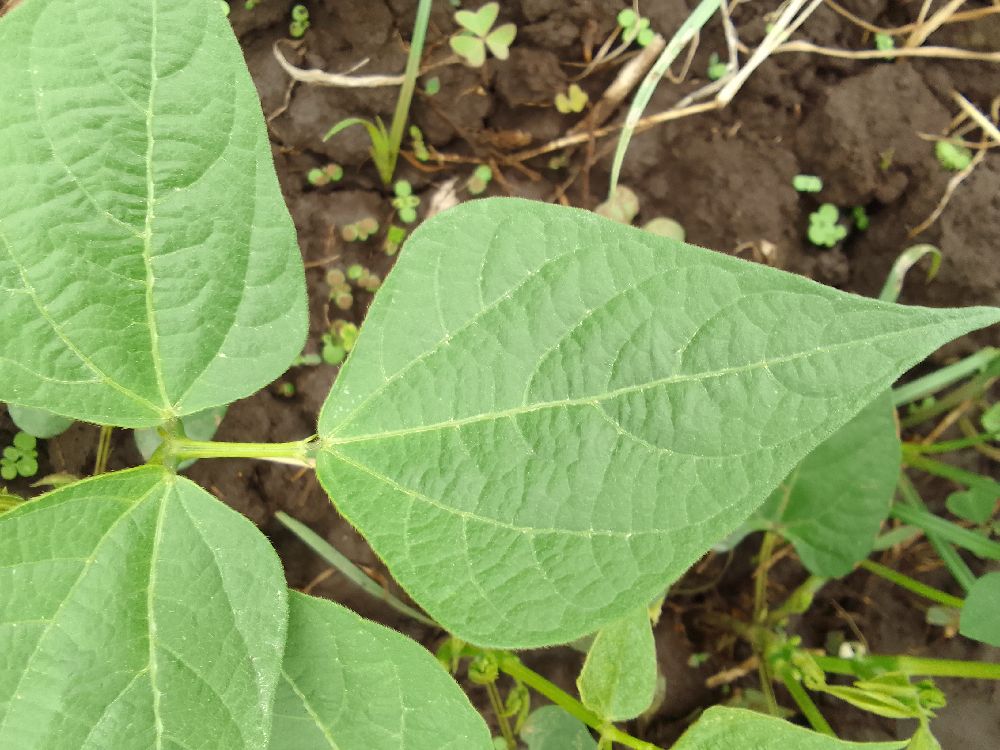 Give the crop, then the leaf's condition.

common bean, healthy
